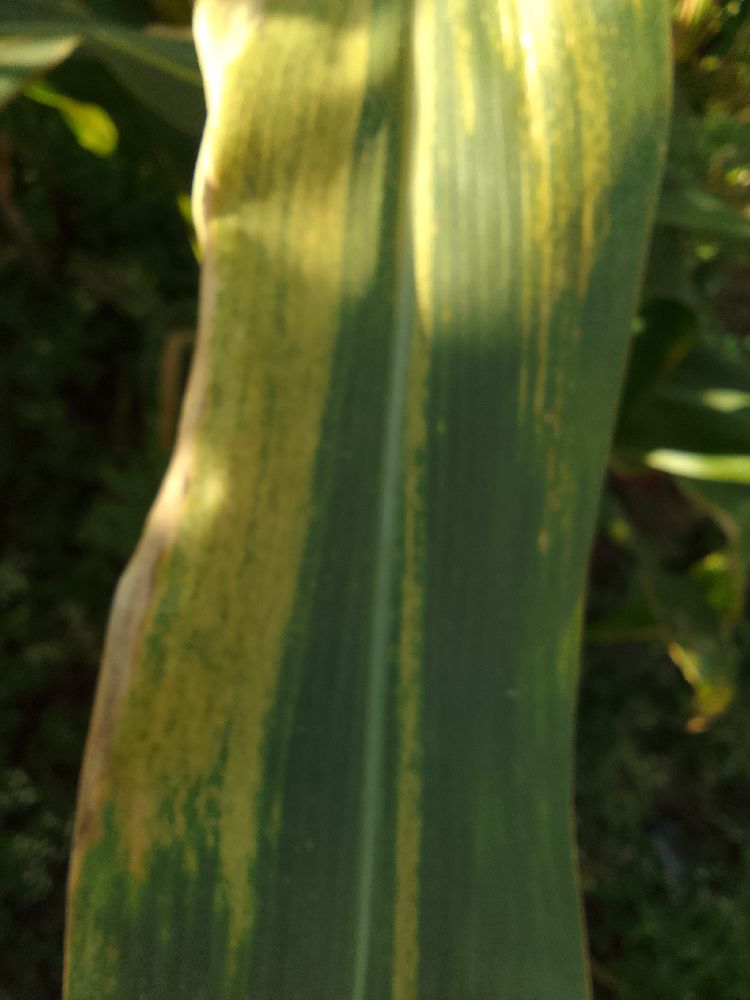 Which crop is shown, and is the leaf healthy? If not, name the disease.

maize, maize lethal necrosis
